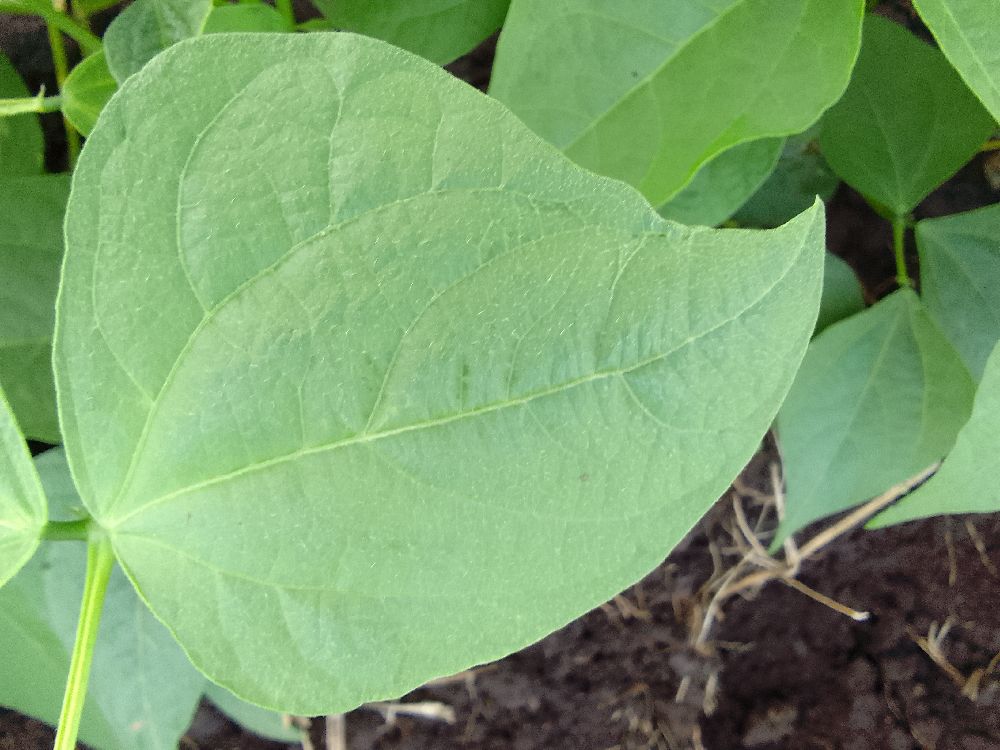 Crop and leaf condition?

common bean, healthy
